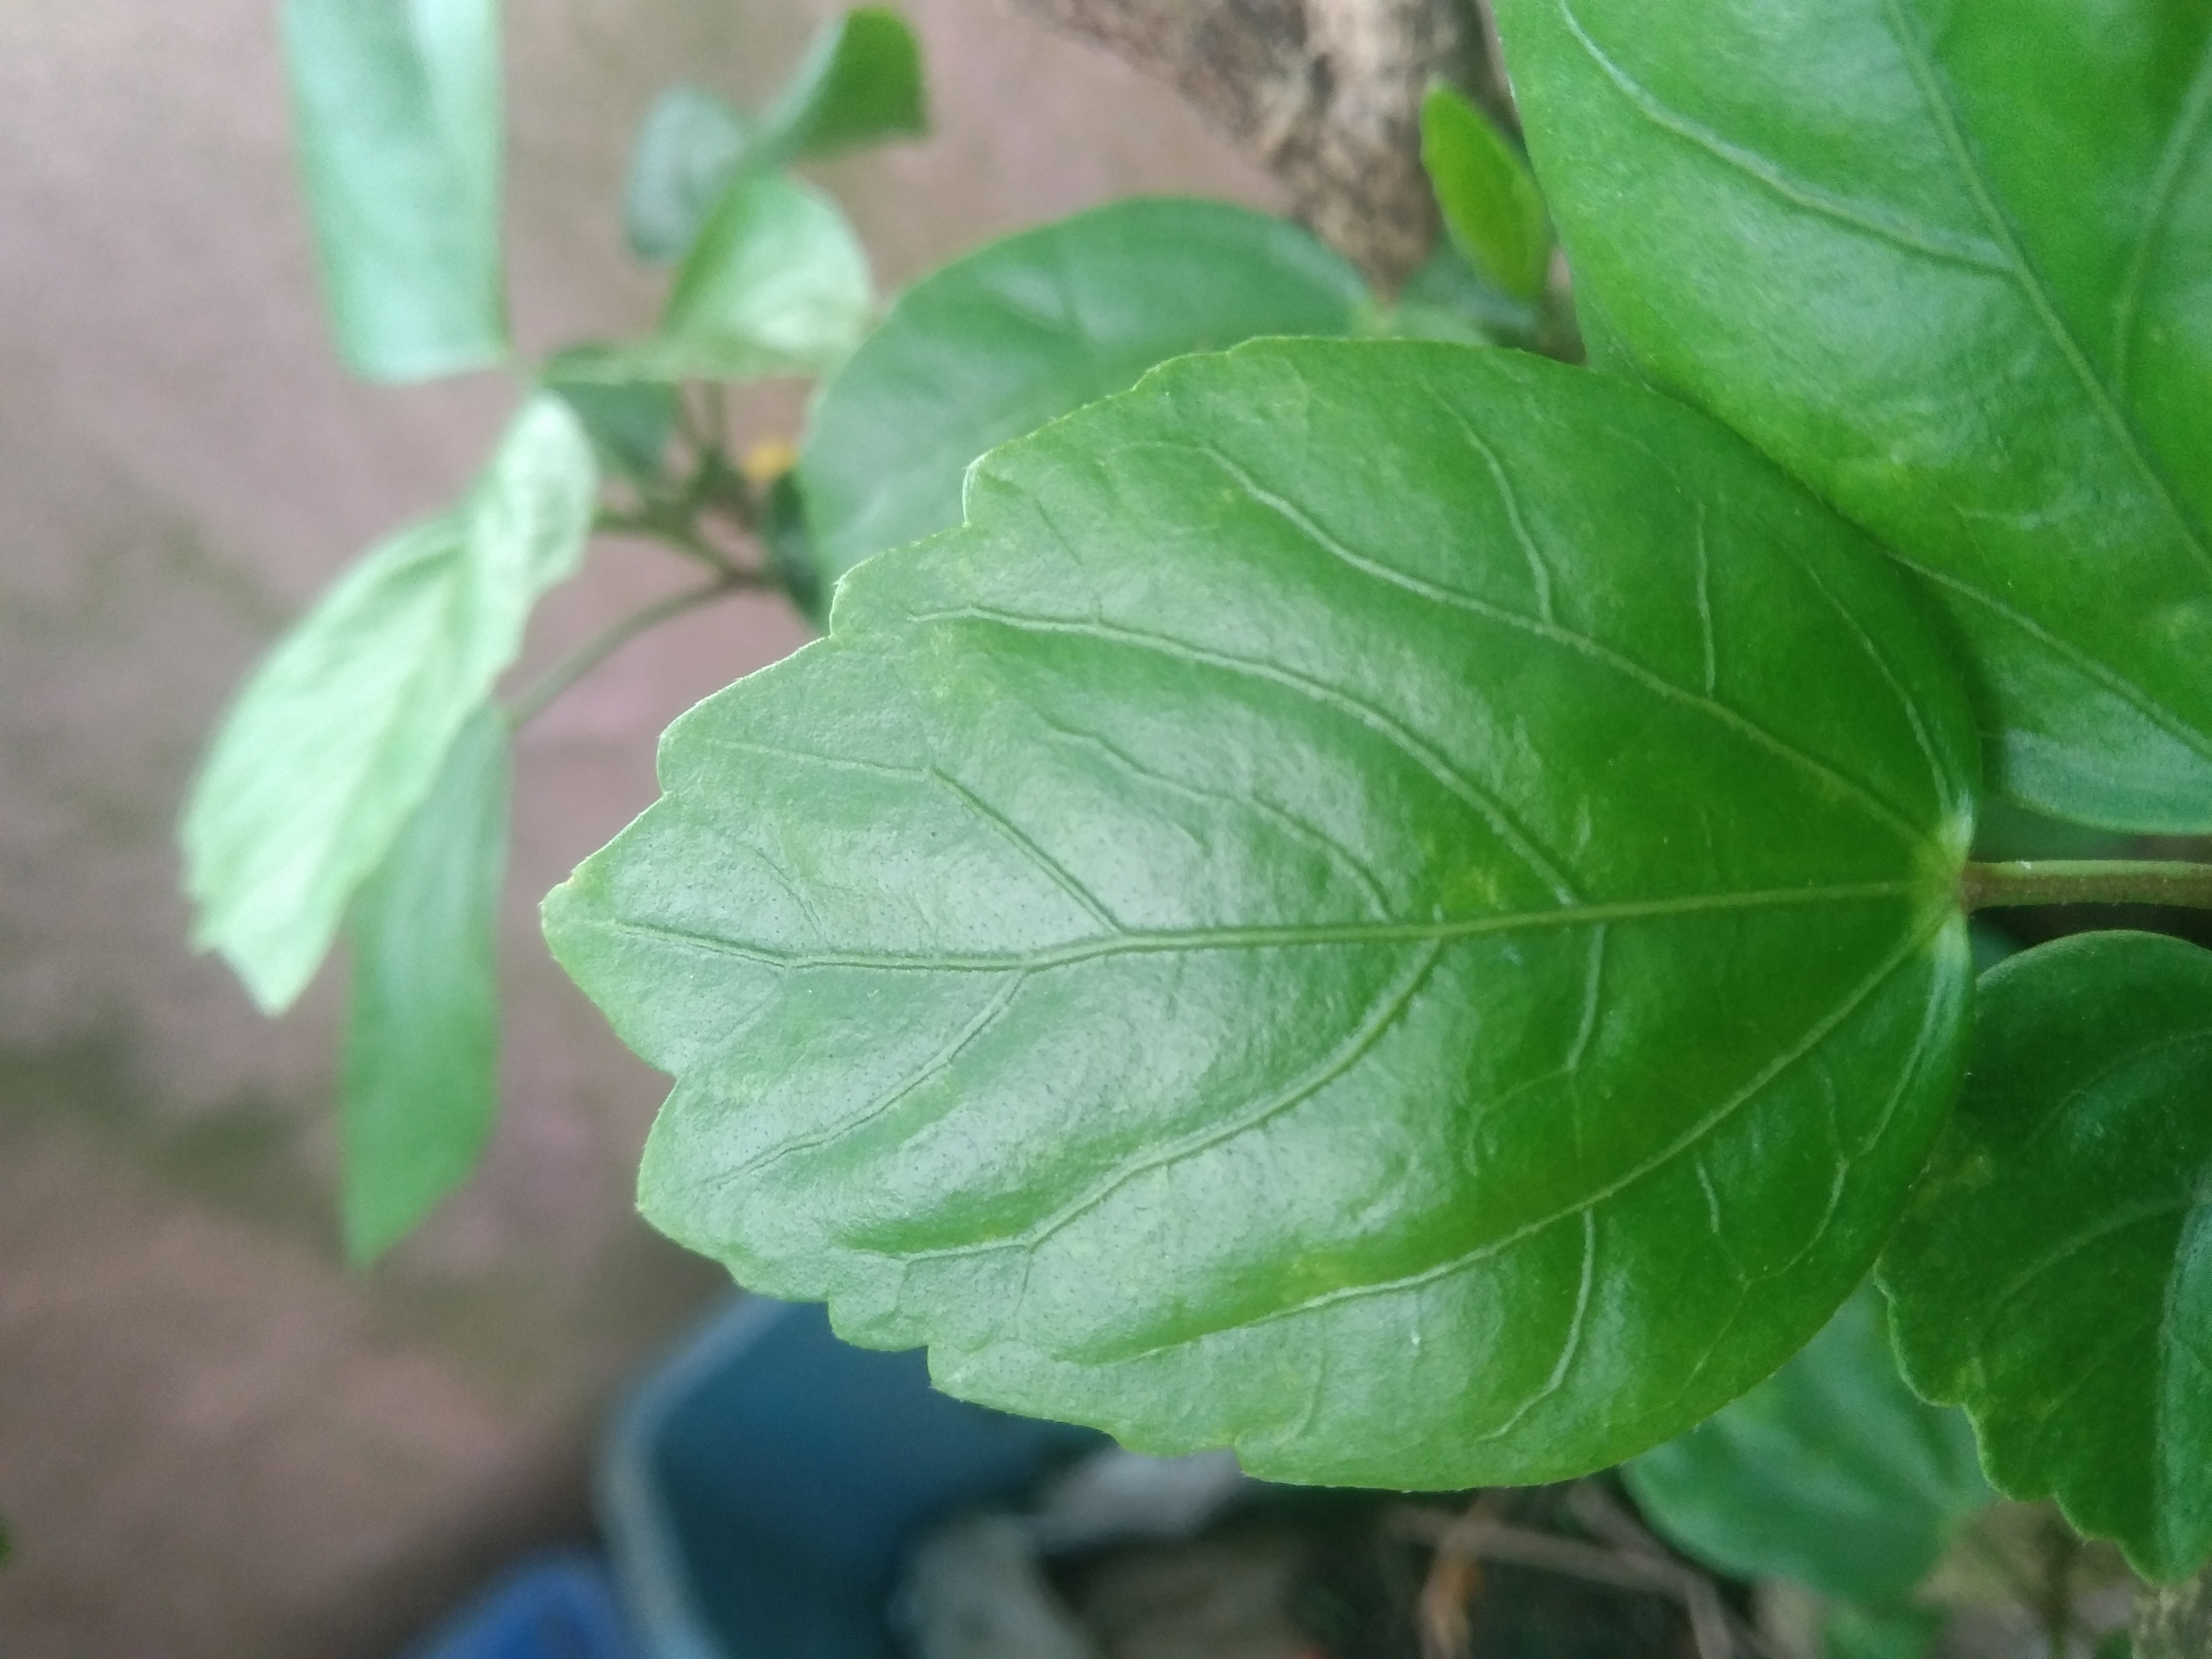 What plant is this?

hibiscus
